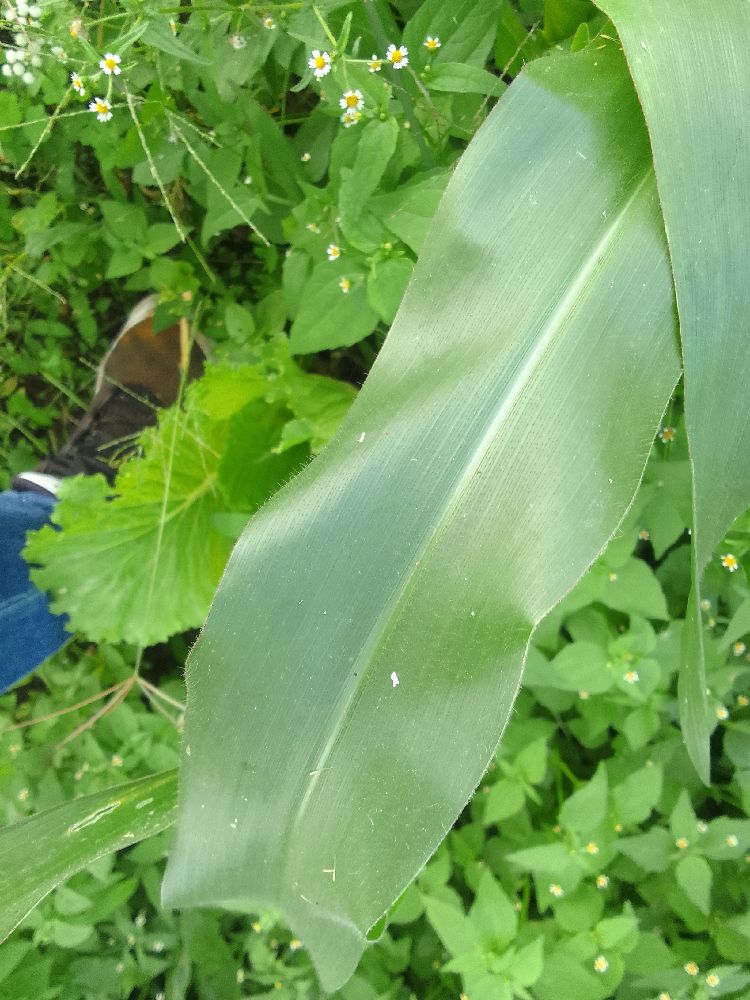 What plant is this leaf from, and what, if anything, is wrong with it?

maize, healthy
